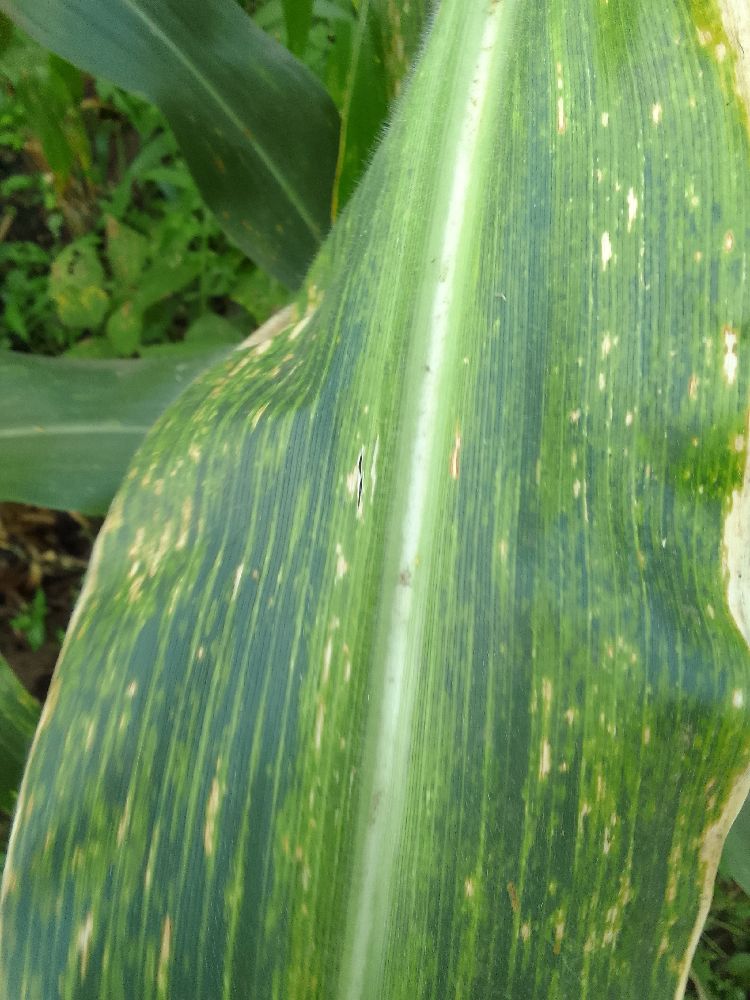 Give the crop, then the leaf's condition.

maize, maize lethal necrosis
